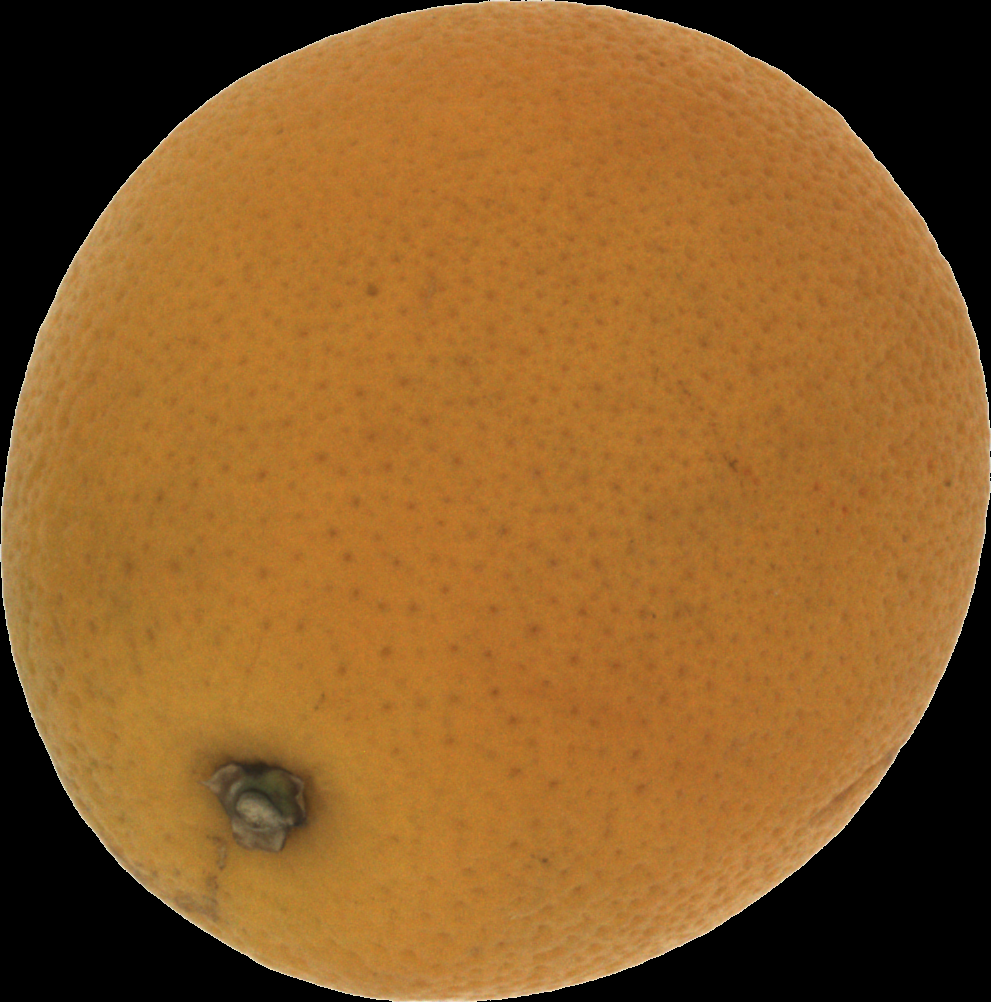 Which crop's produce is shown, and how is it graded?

orange, bad
